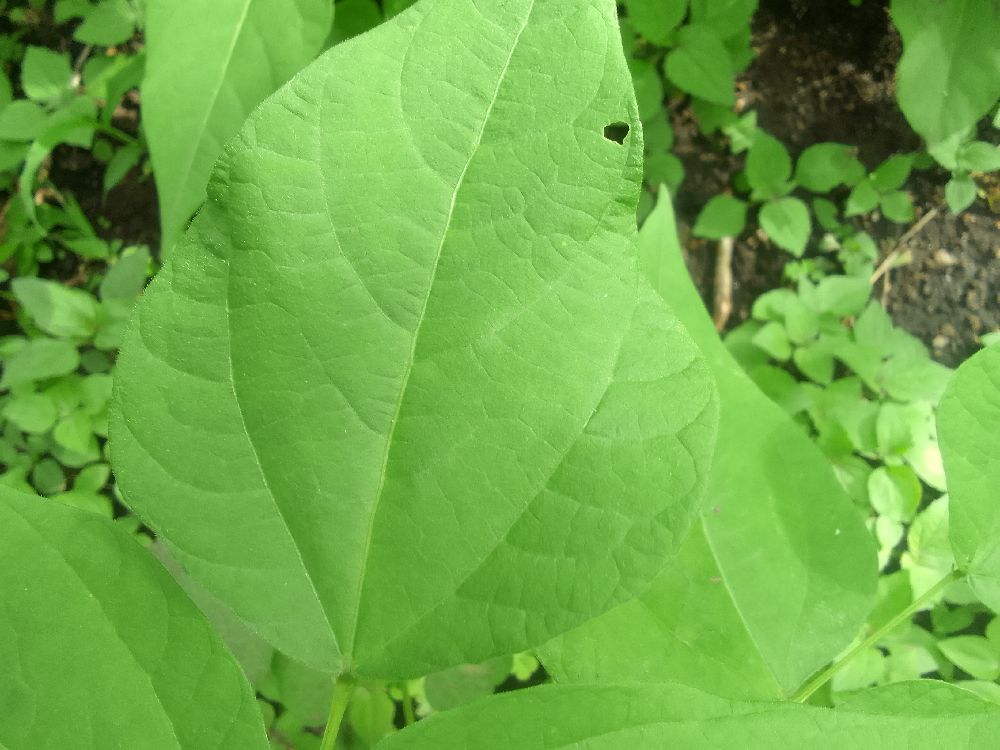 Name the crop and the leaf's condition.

common bean, healthy
